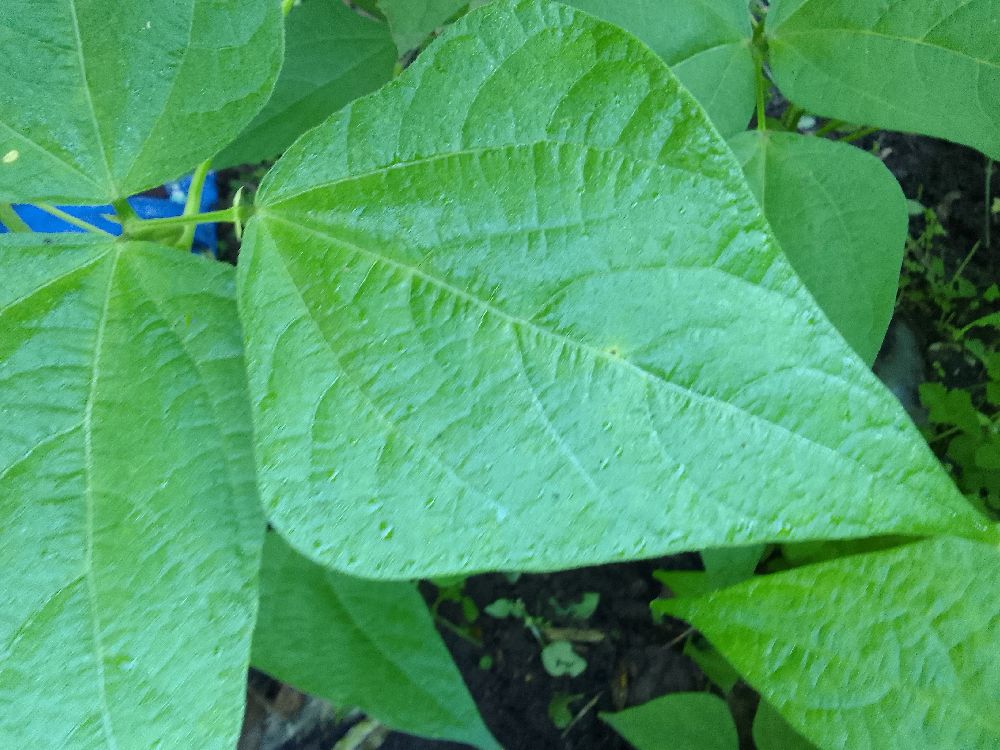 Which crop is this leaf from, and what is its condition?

common bean, healthy
